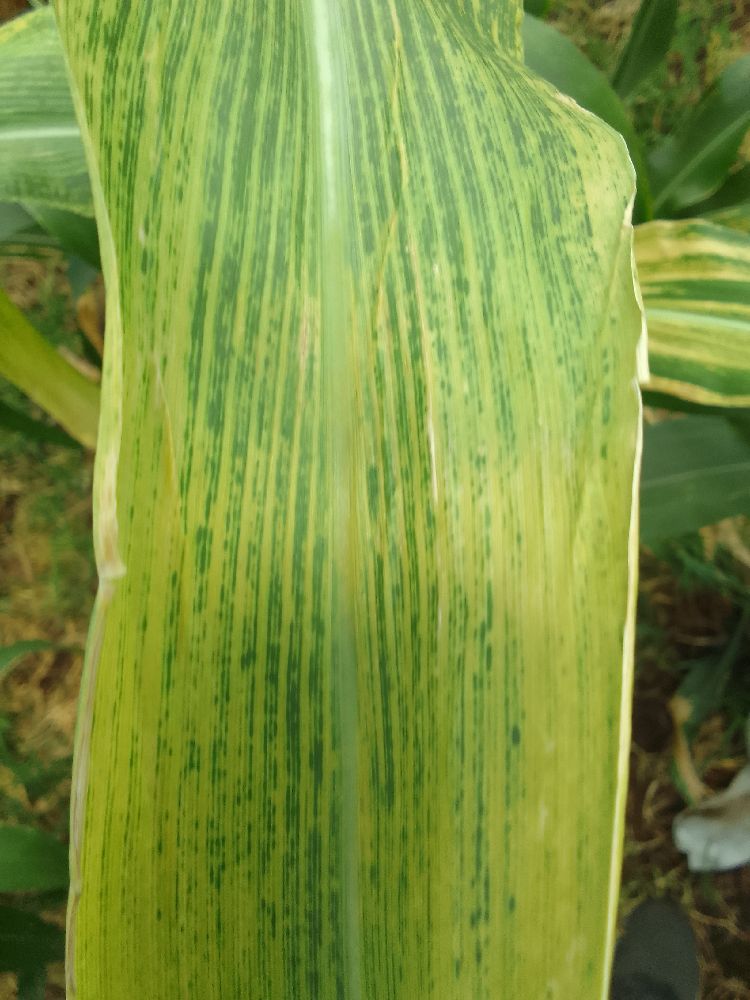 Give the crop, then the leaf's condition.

maize, maize lethal necrosis
